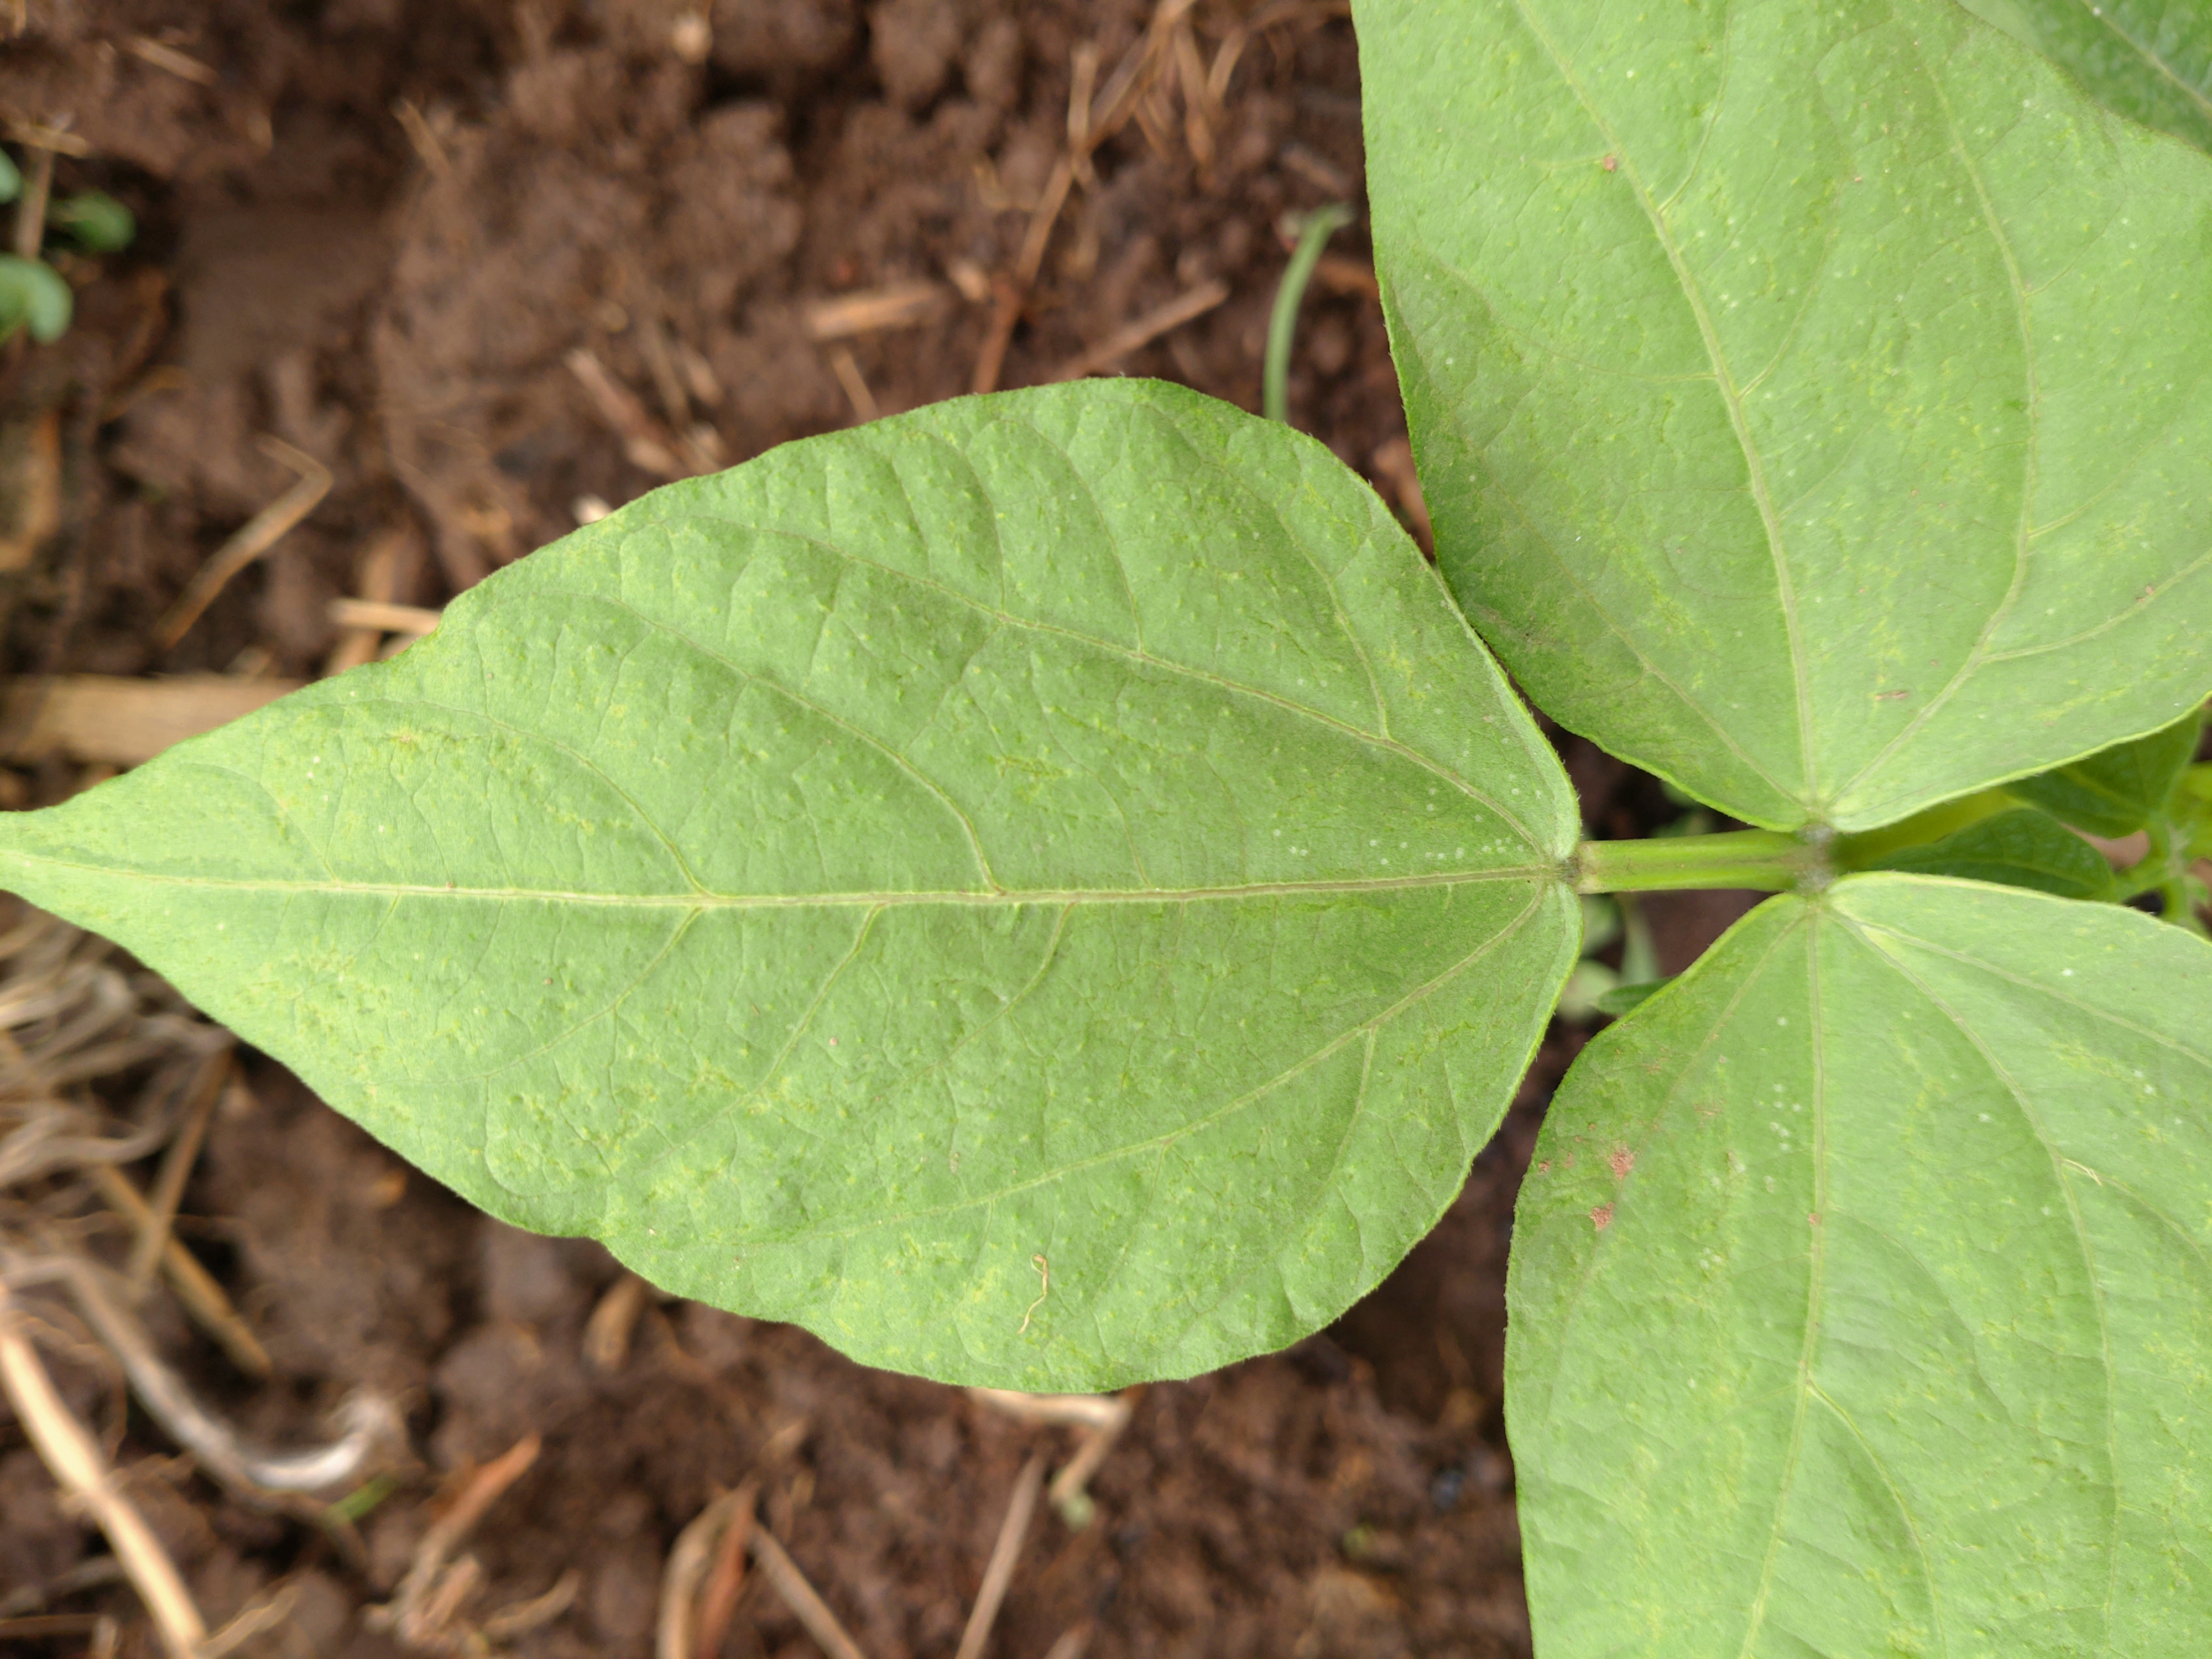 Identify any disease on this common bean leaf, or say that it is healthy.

healthy
